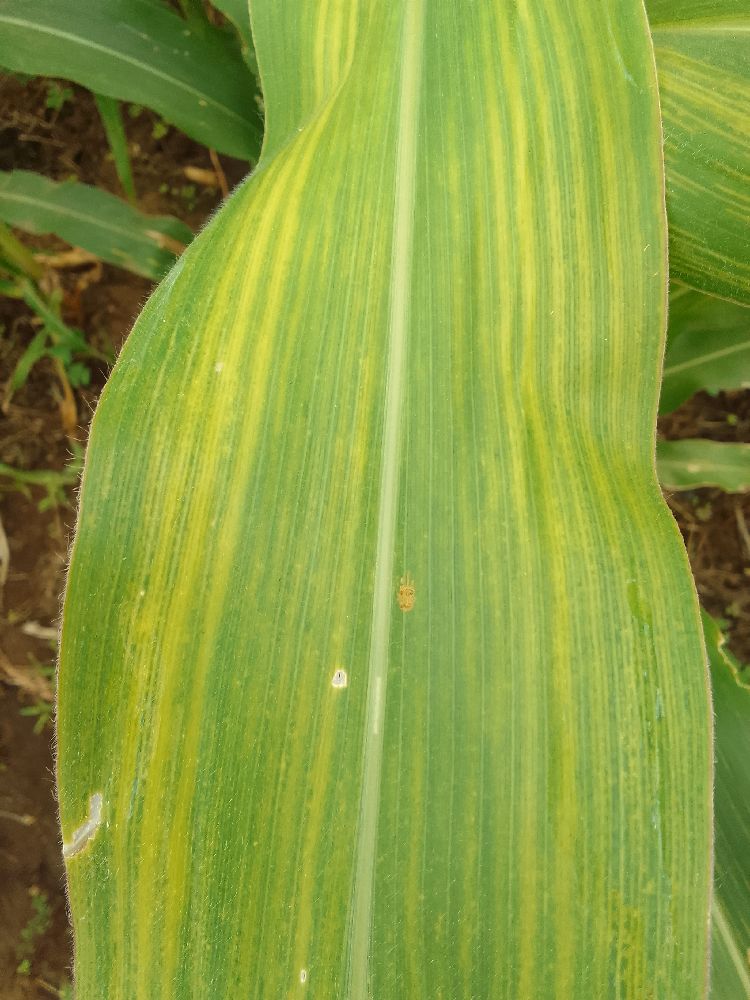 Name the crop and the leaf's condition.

maize, maize lethal necrosis
